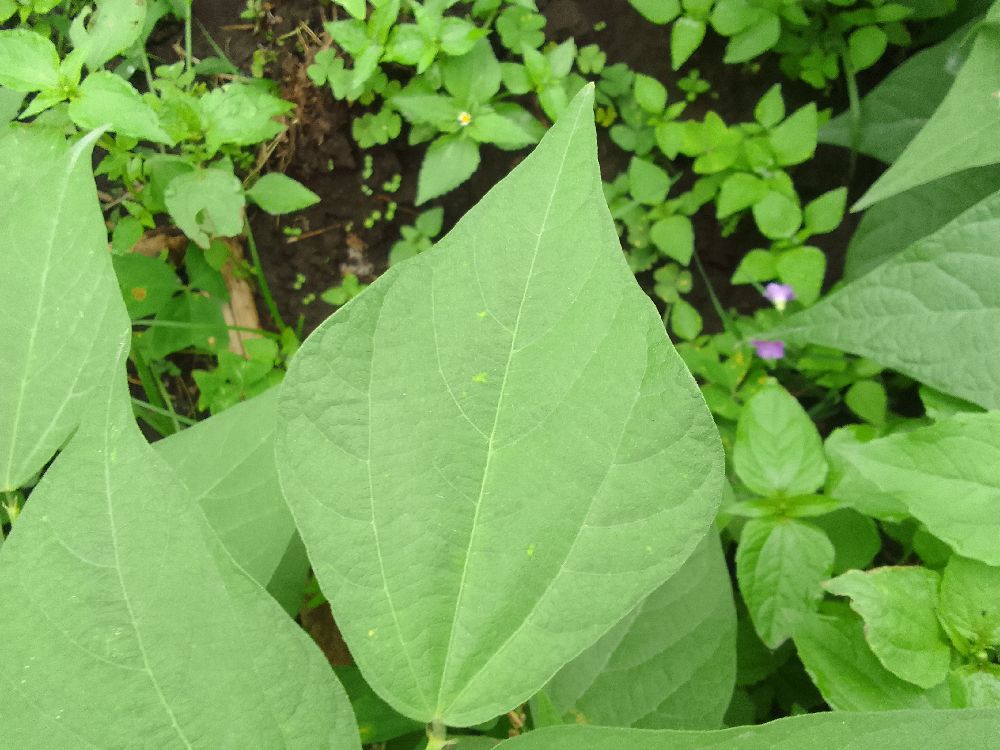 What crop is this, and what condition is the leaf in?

common bean, healthy
